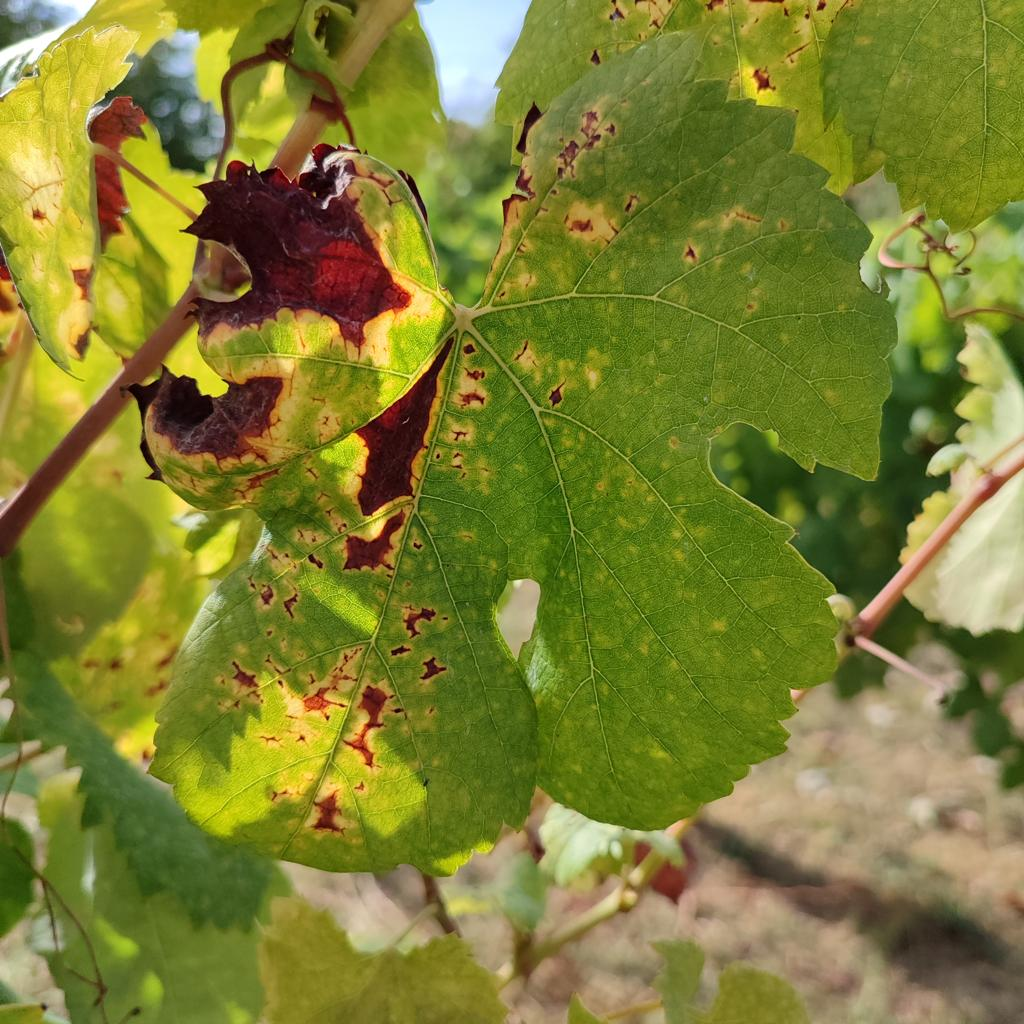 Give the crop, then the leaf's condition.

grapevine, esca complex
